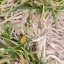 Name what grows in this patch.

grass
